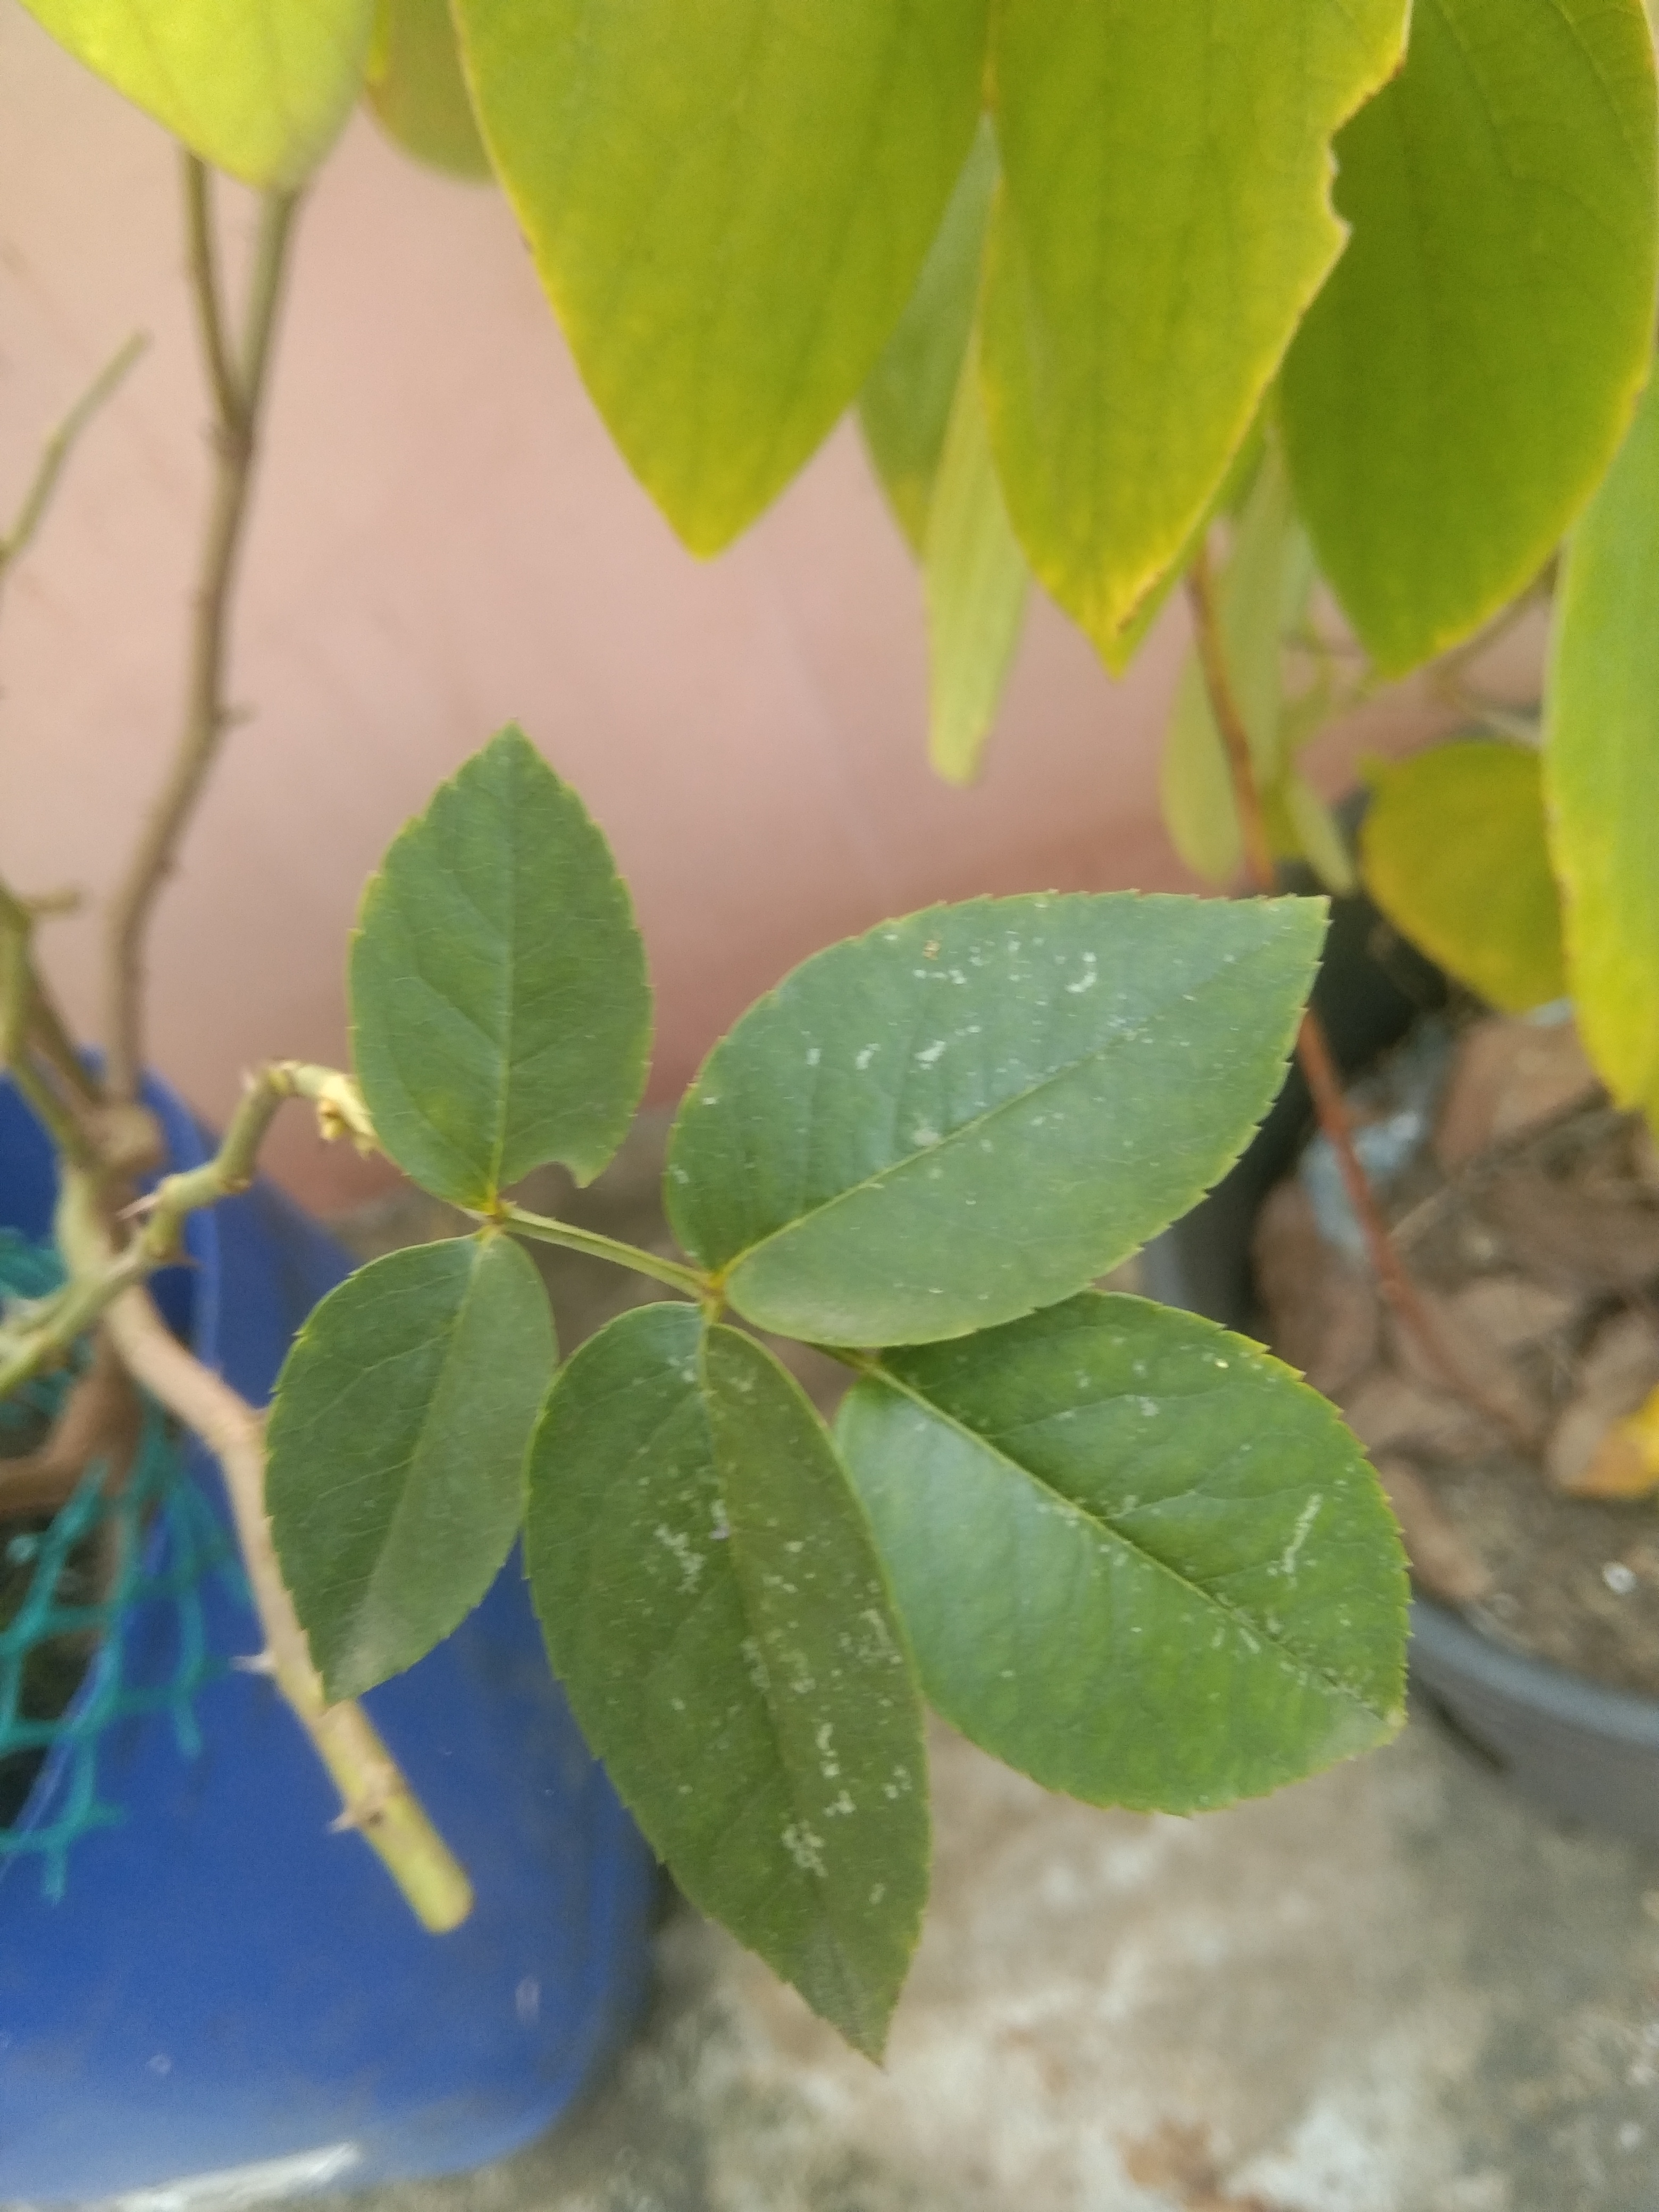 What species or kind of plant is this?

rose
